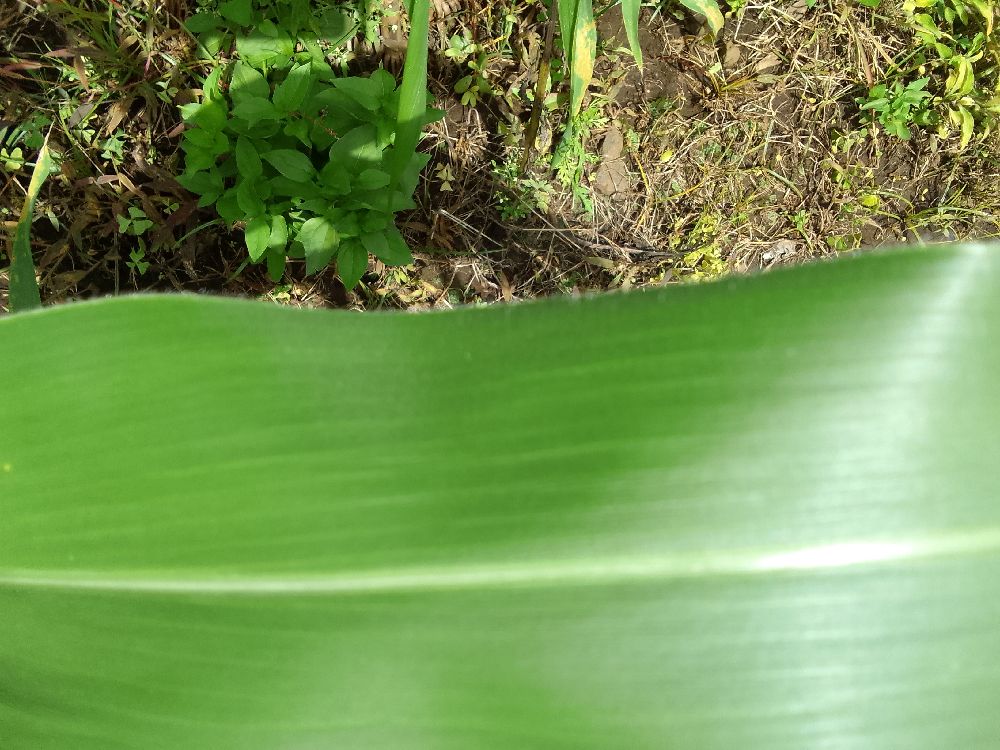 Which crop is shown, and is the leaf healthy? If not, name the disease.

maize, healthy
